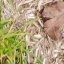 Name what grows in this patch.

grass
